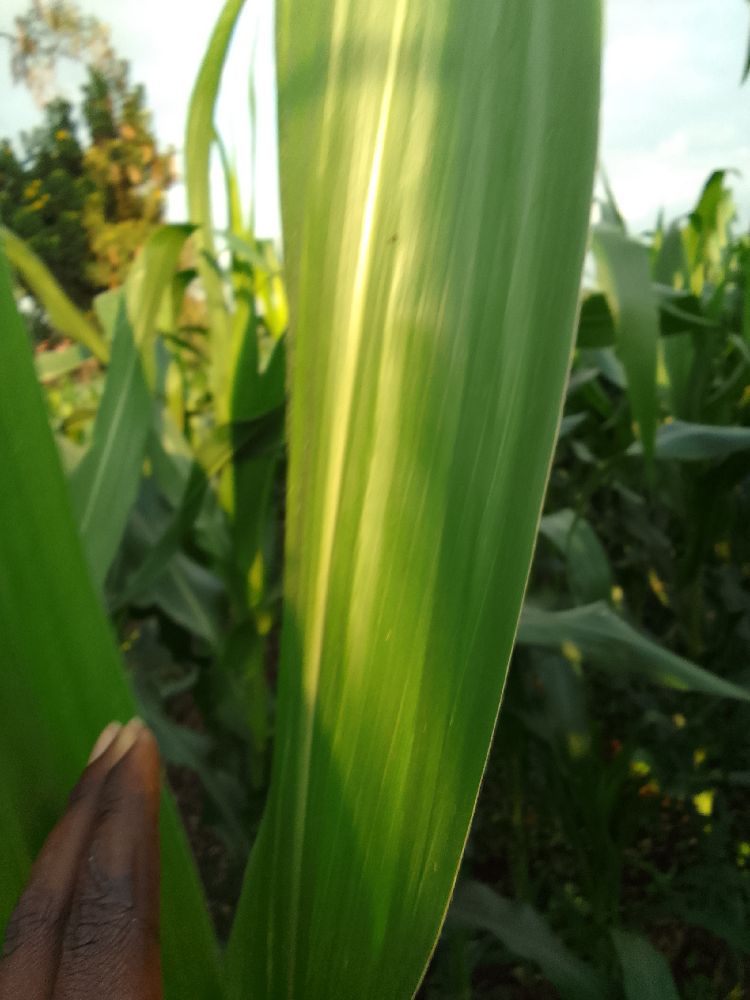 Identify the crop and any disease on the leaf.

maize, healthy
